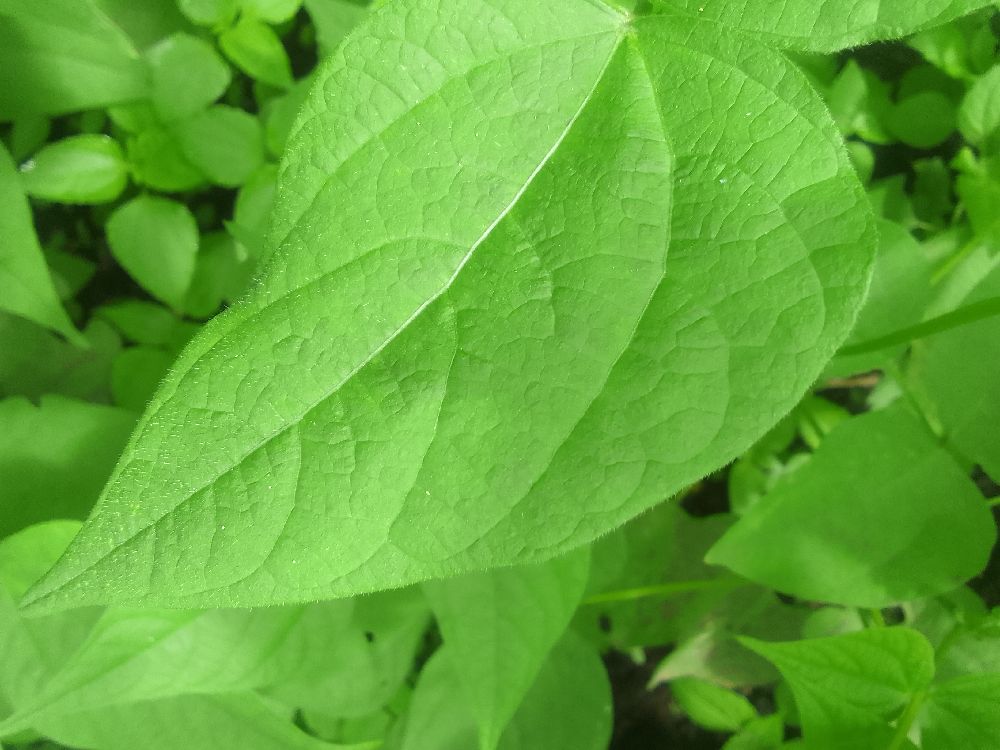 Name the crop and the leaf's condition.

common bean, healthy
